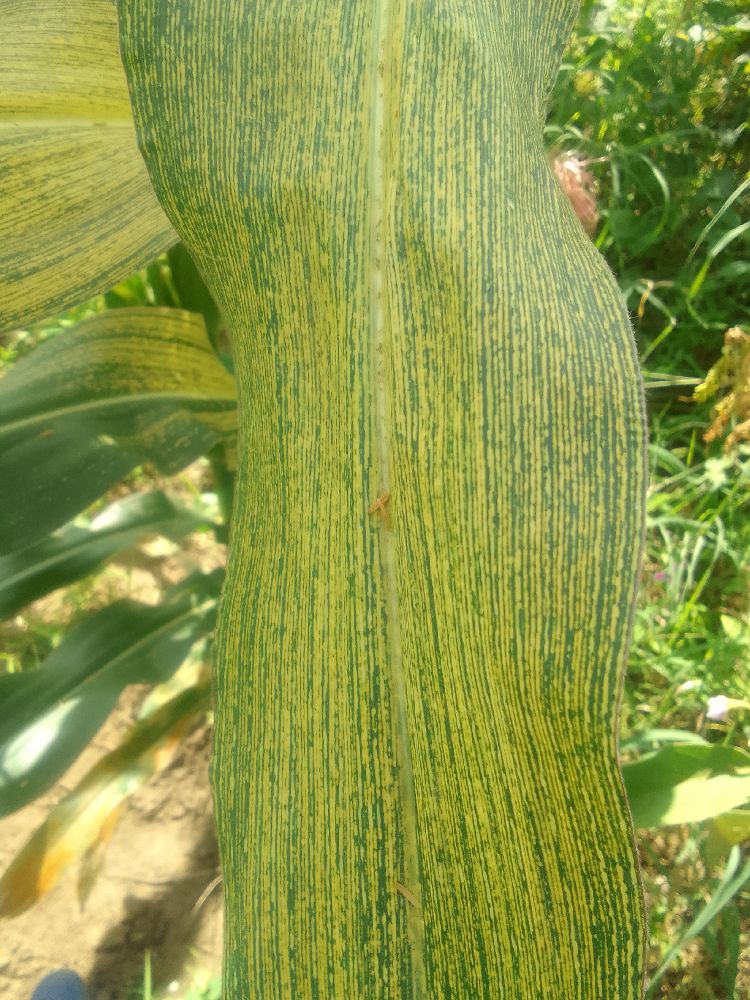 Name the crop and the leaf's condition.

maize, maize streak virus
